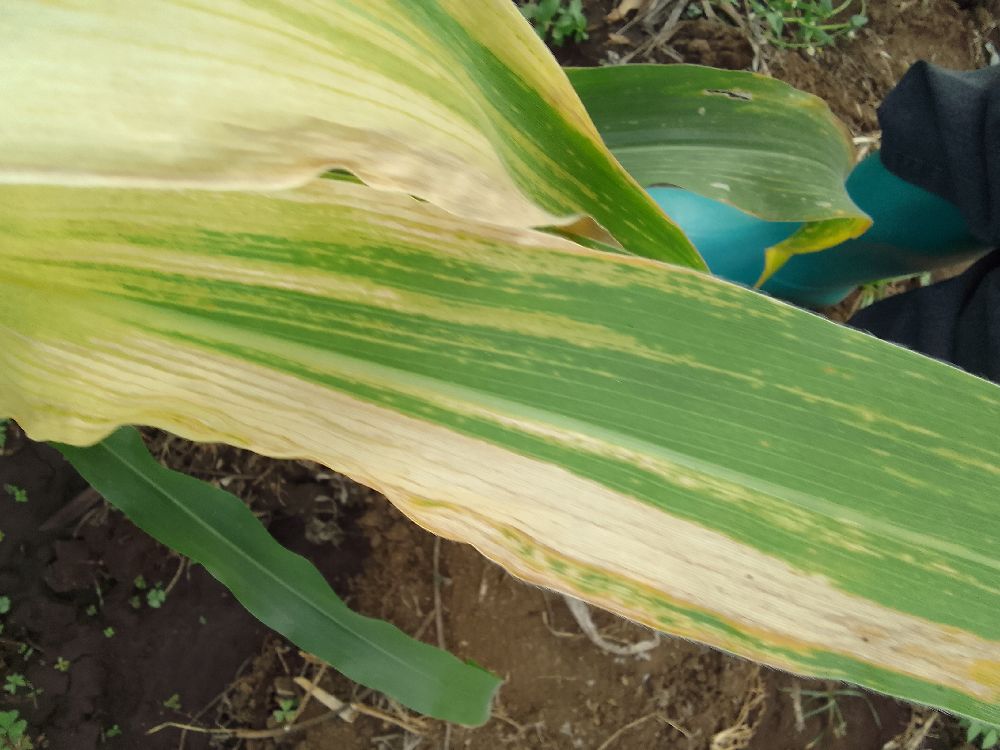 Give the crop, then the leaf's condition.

maize, maize lethal necrosis
